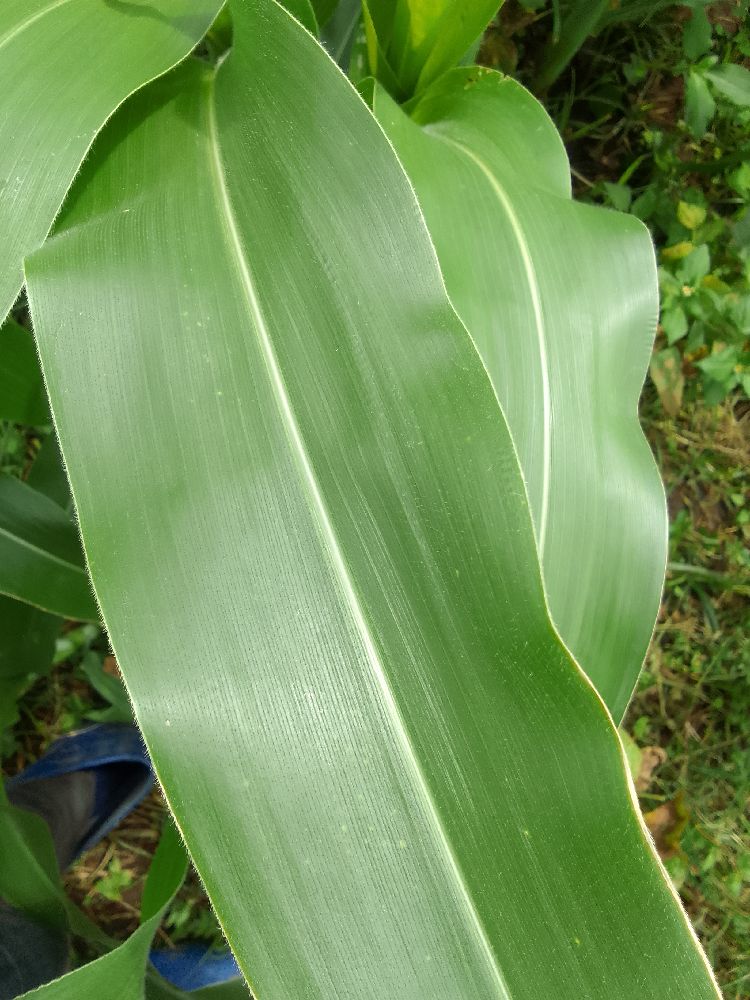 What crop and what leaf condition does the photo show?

maize, healthy
